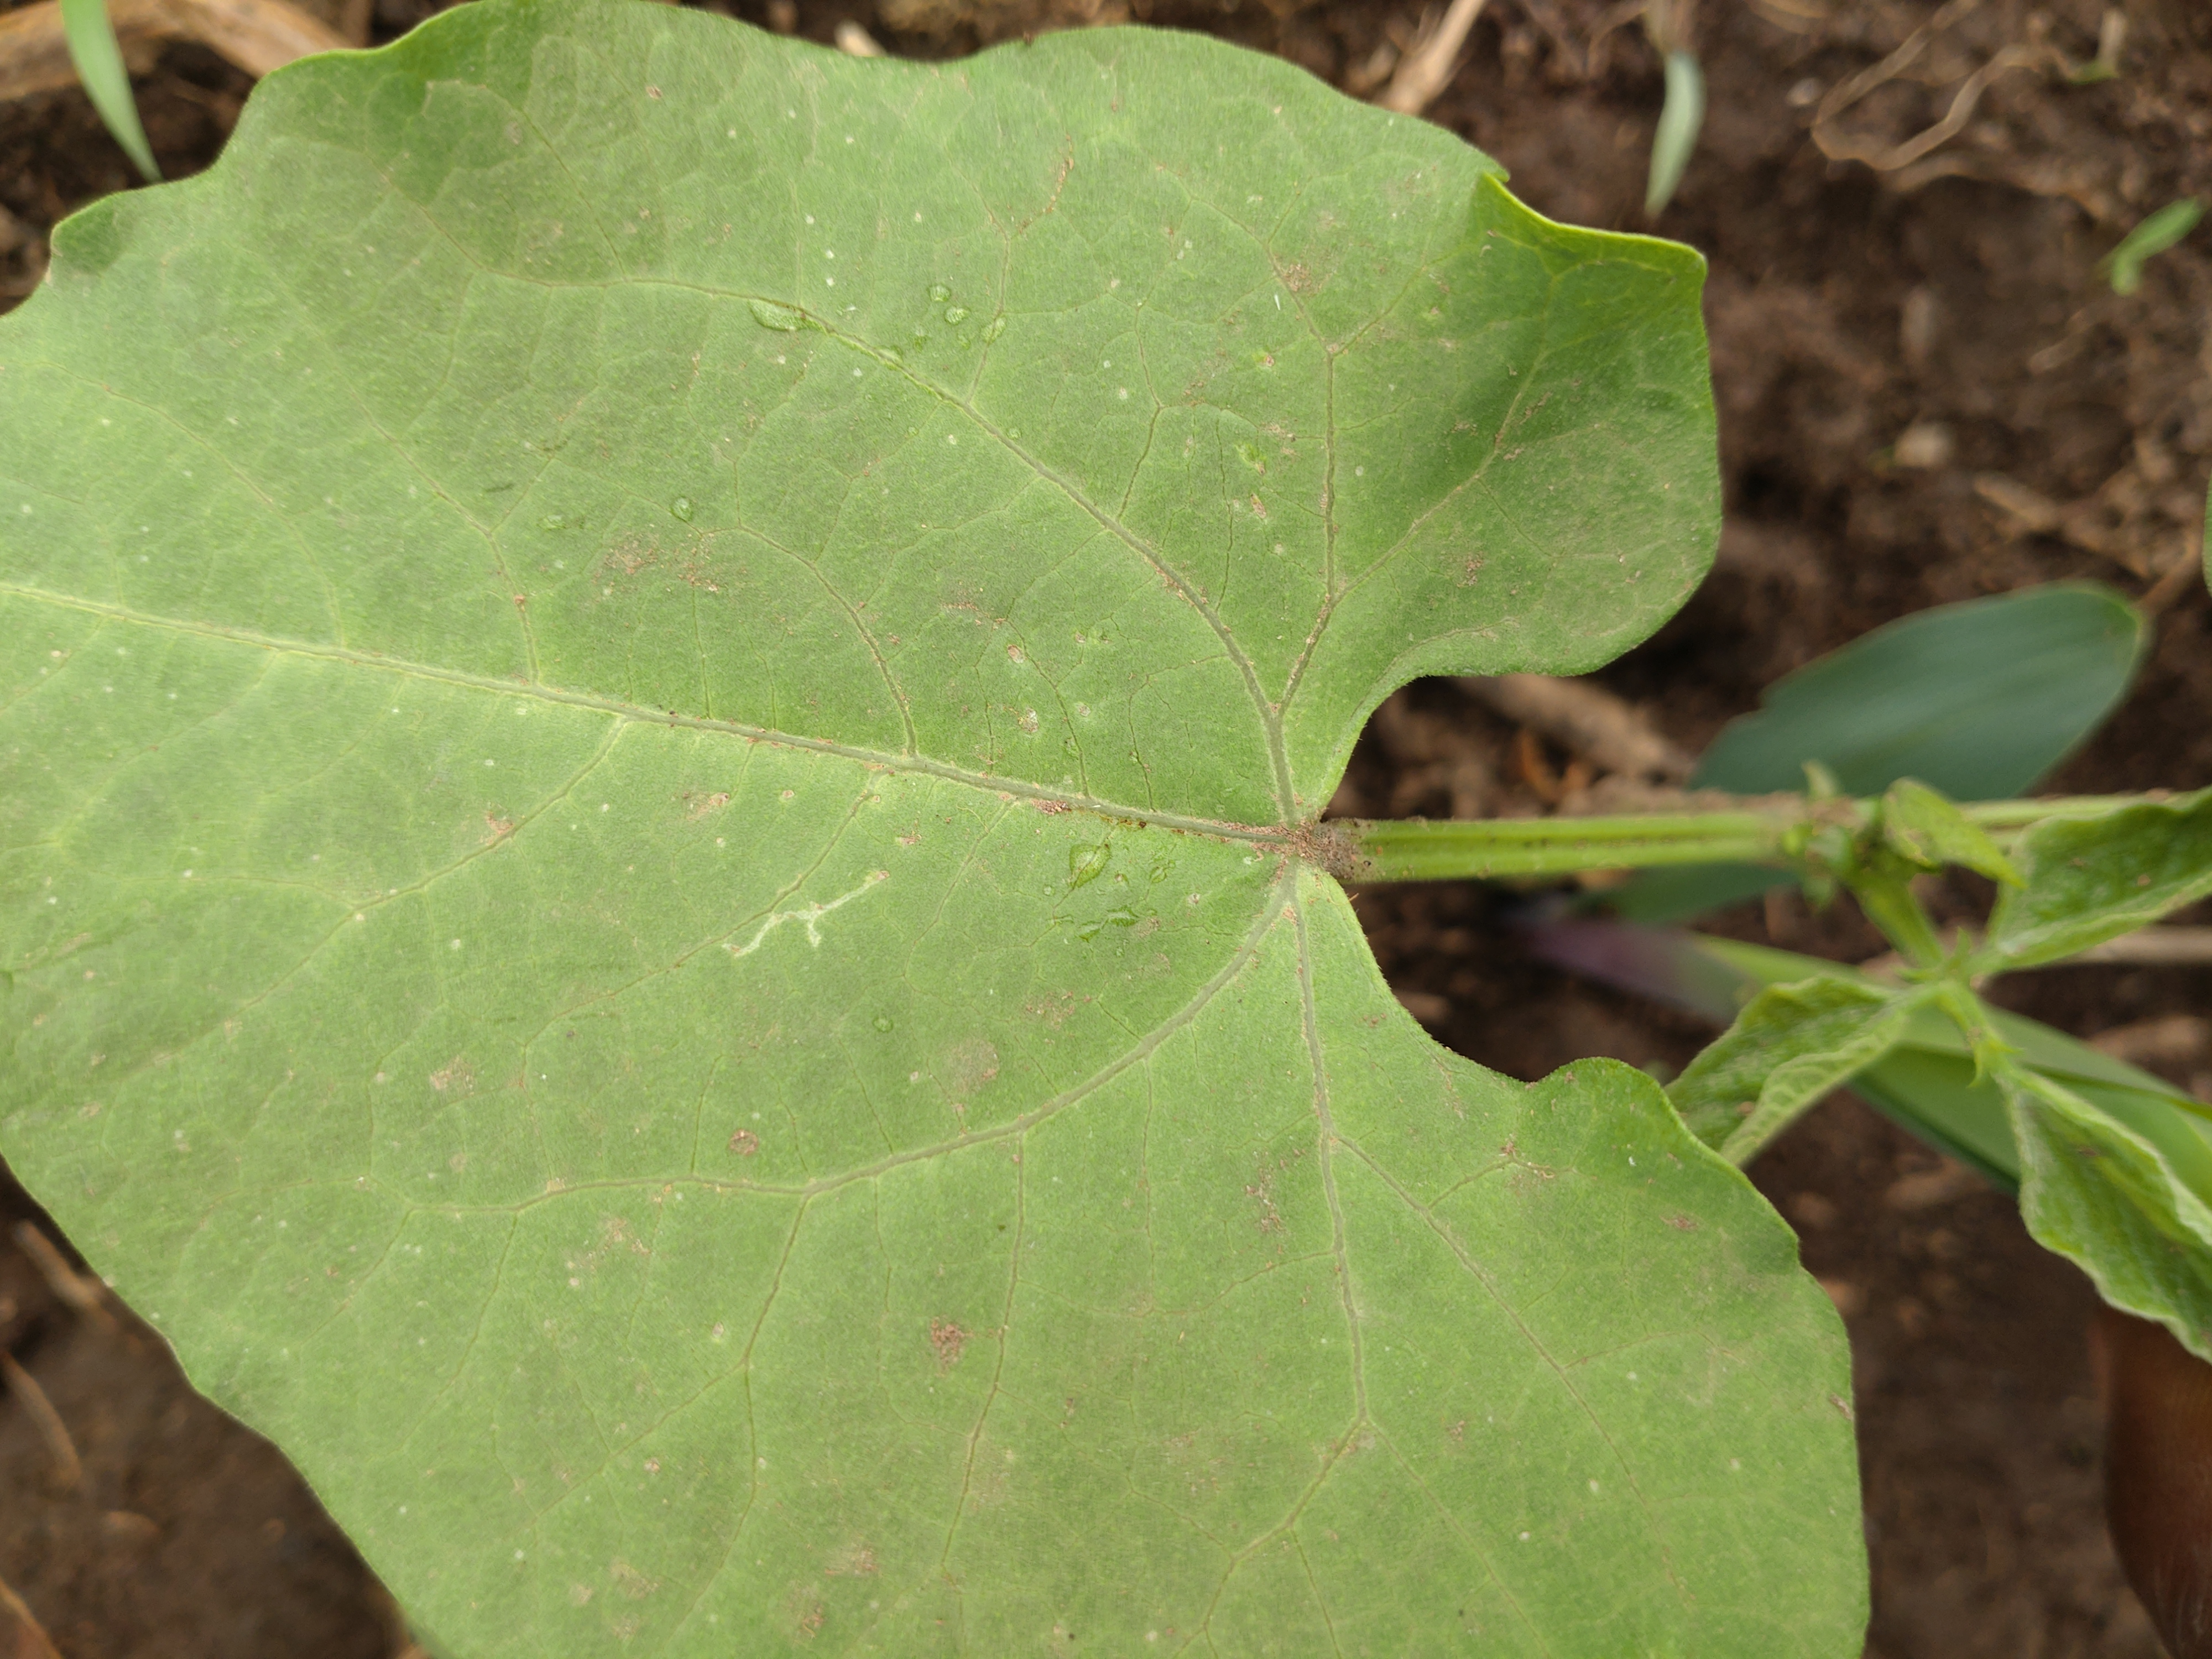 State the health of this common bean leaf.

healthy
